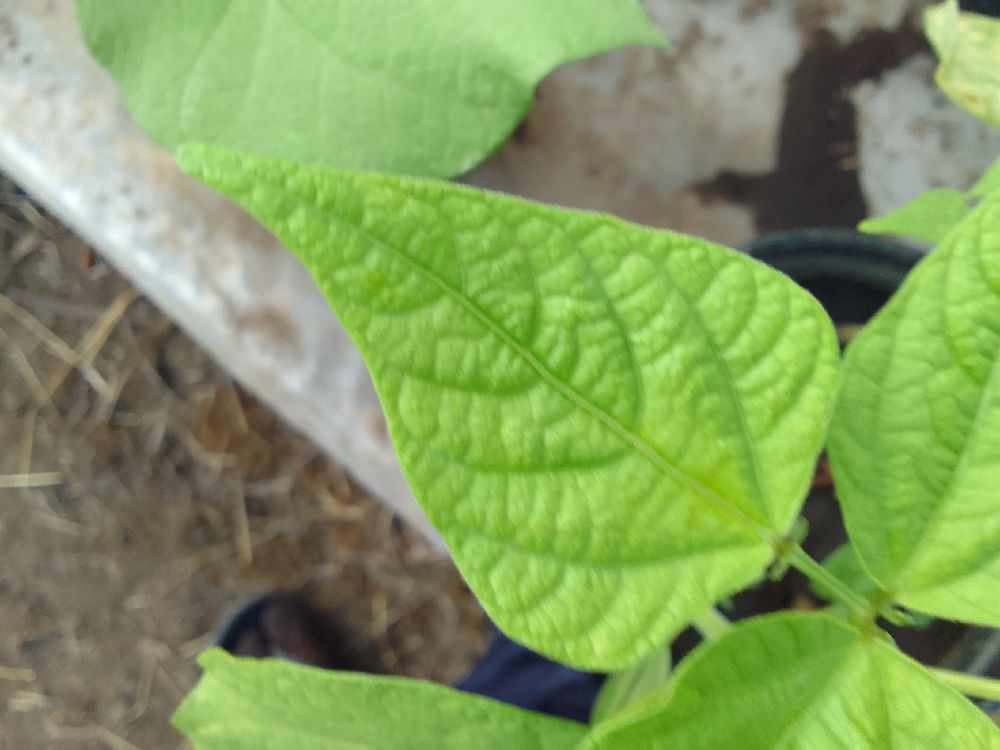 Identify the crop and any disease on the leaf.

common bean, healthy
